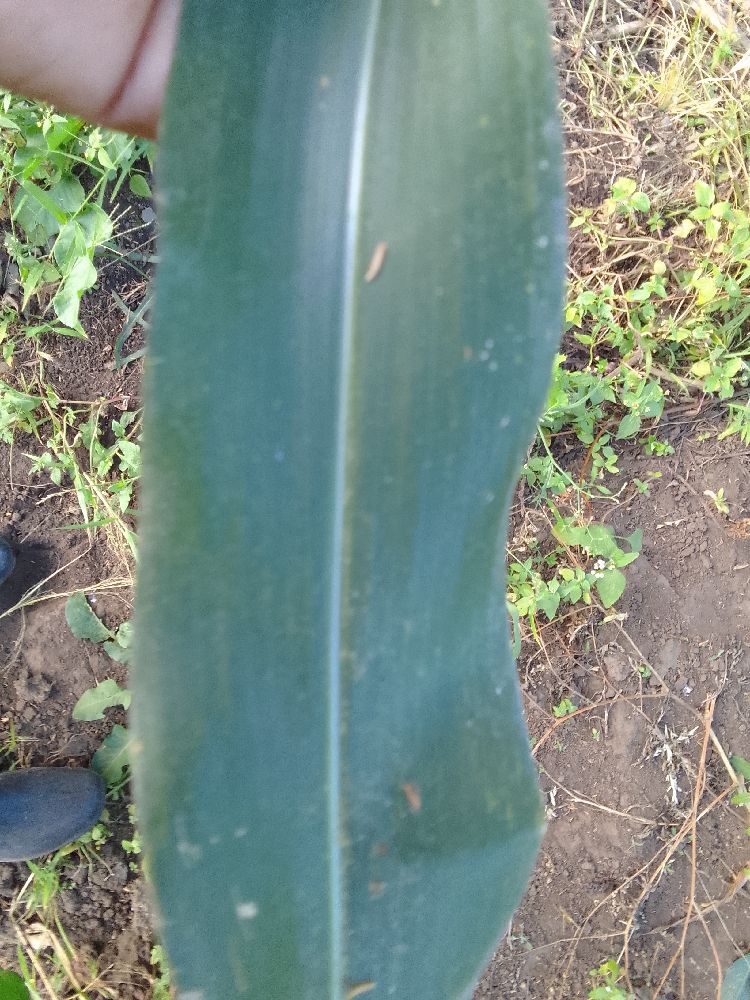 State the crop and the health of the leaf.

maize, healthy
